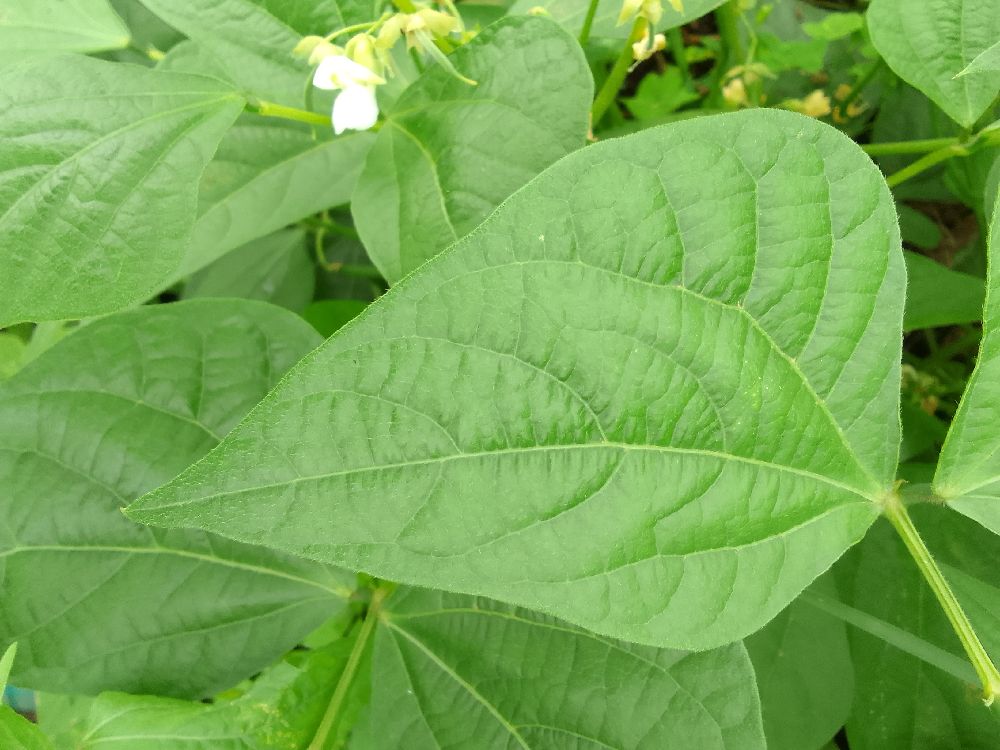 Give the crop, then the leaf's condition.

common bean, healthy
